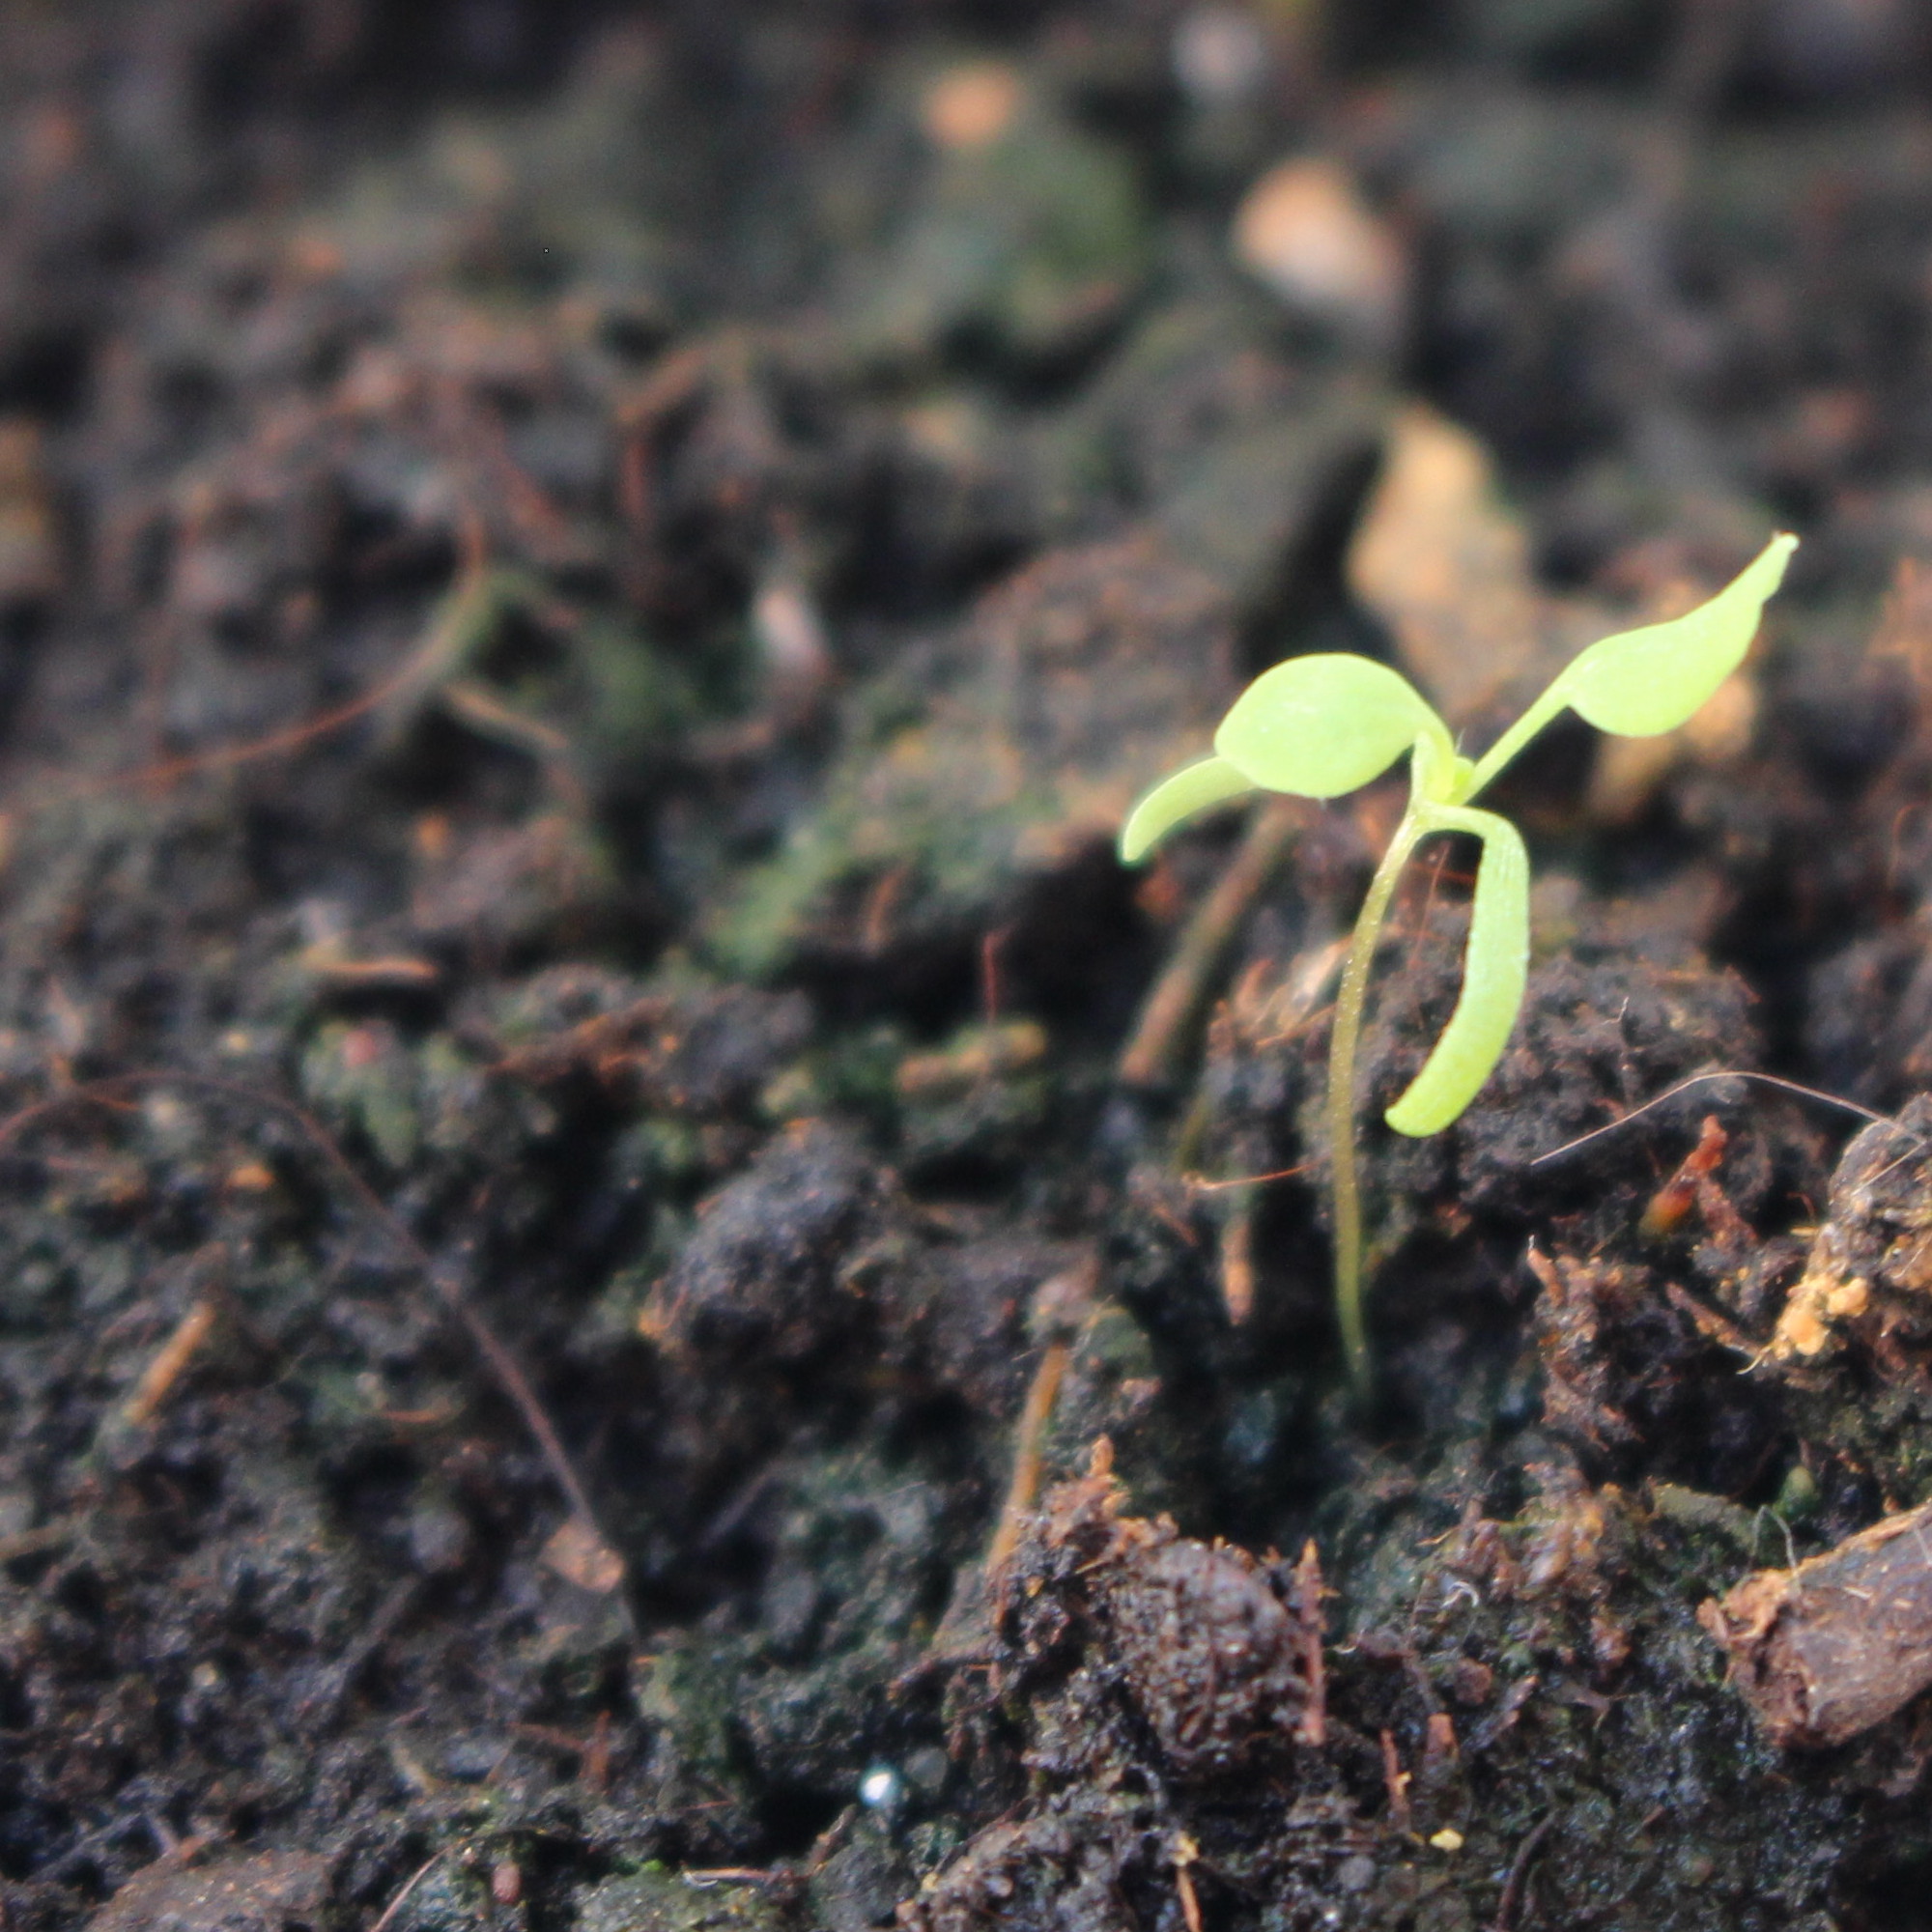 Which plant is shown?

Papaver rhoeas
